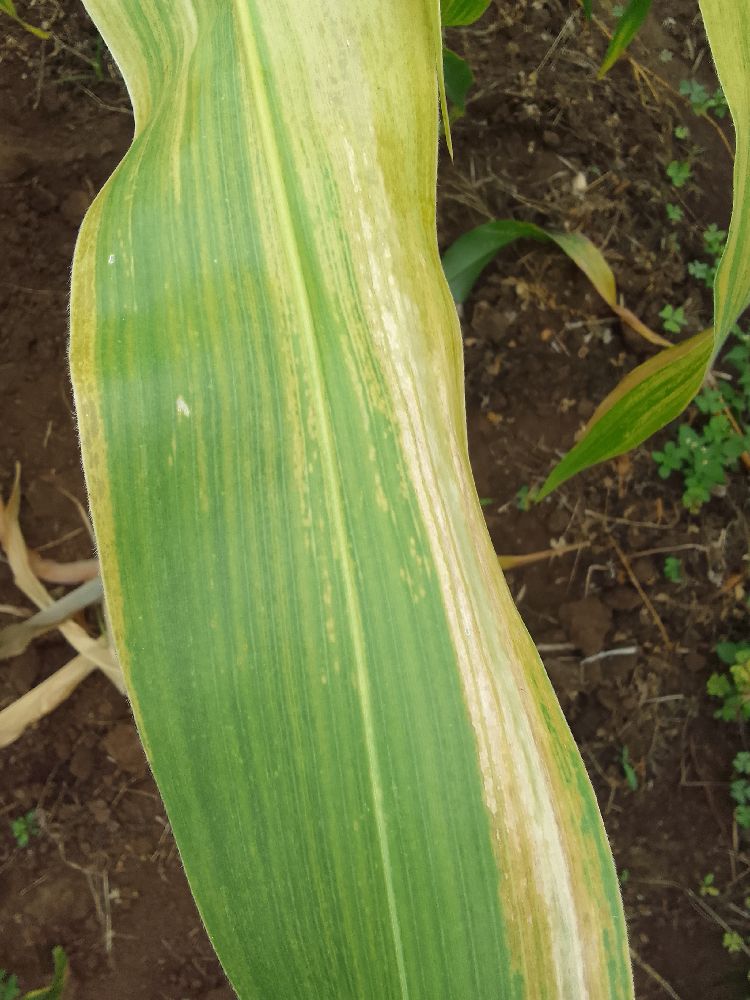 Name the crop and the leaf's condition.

maize, maize lethal necrosis
